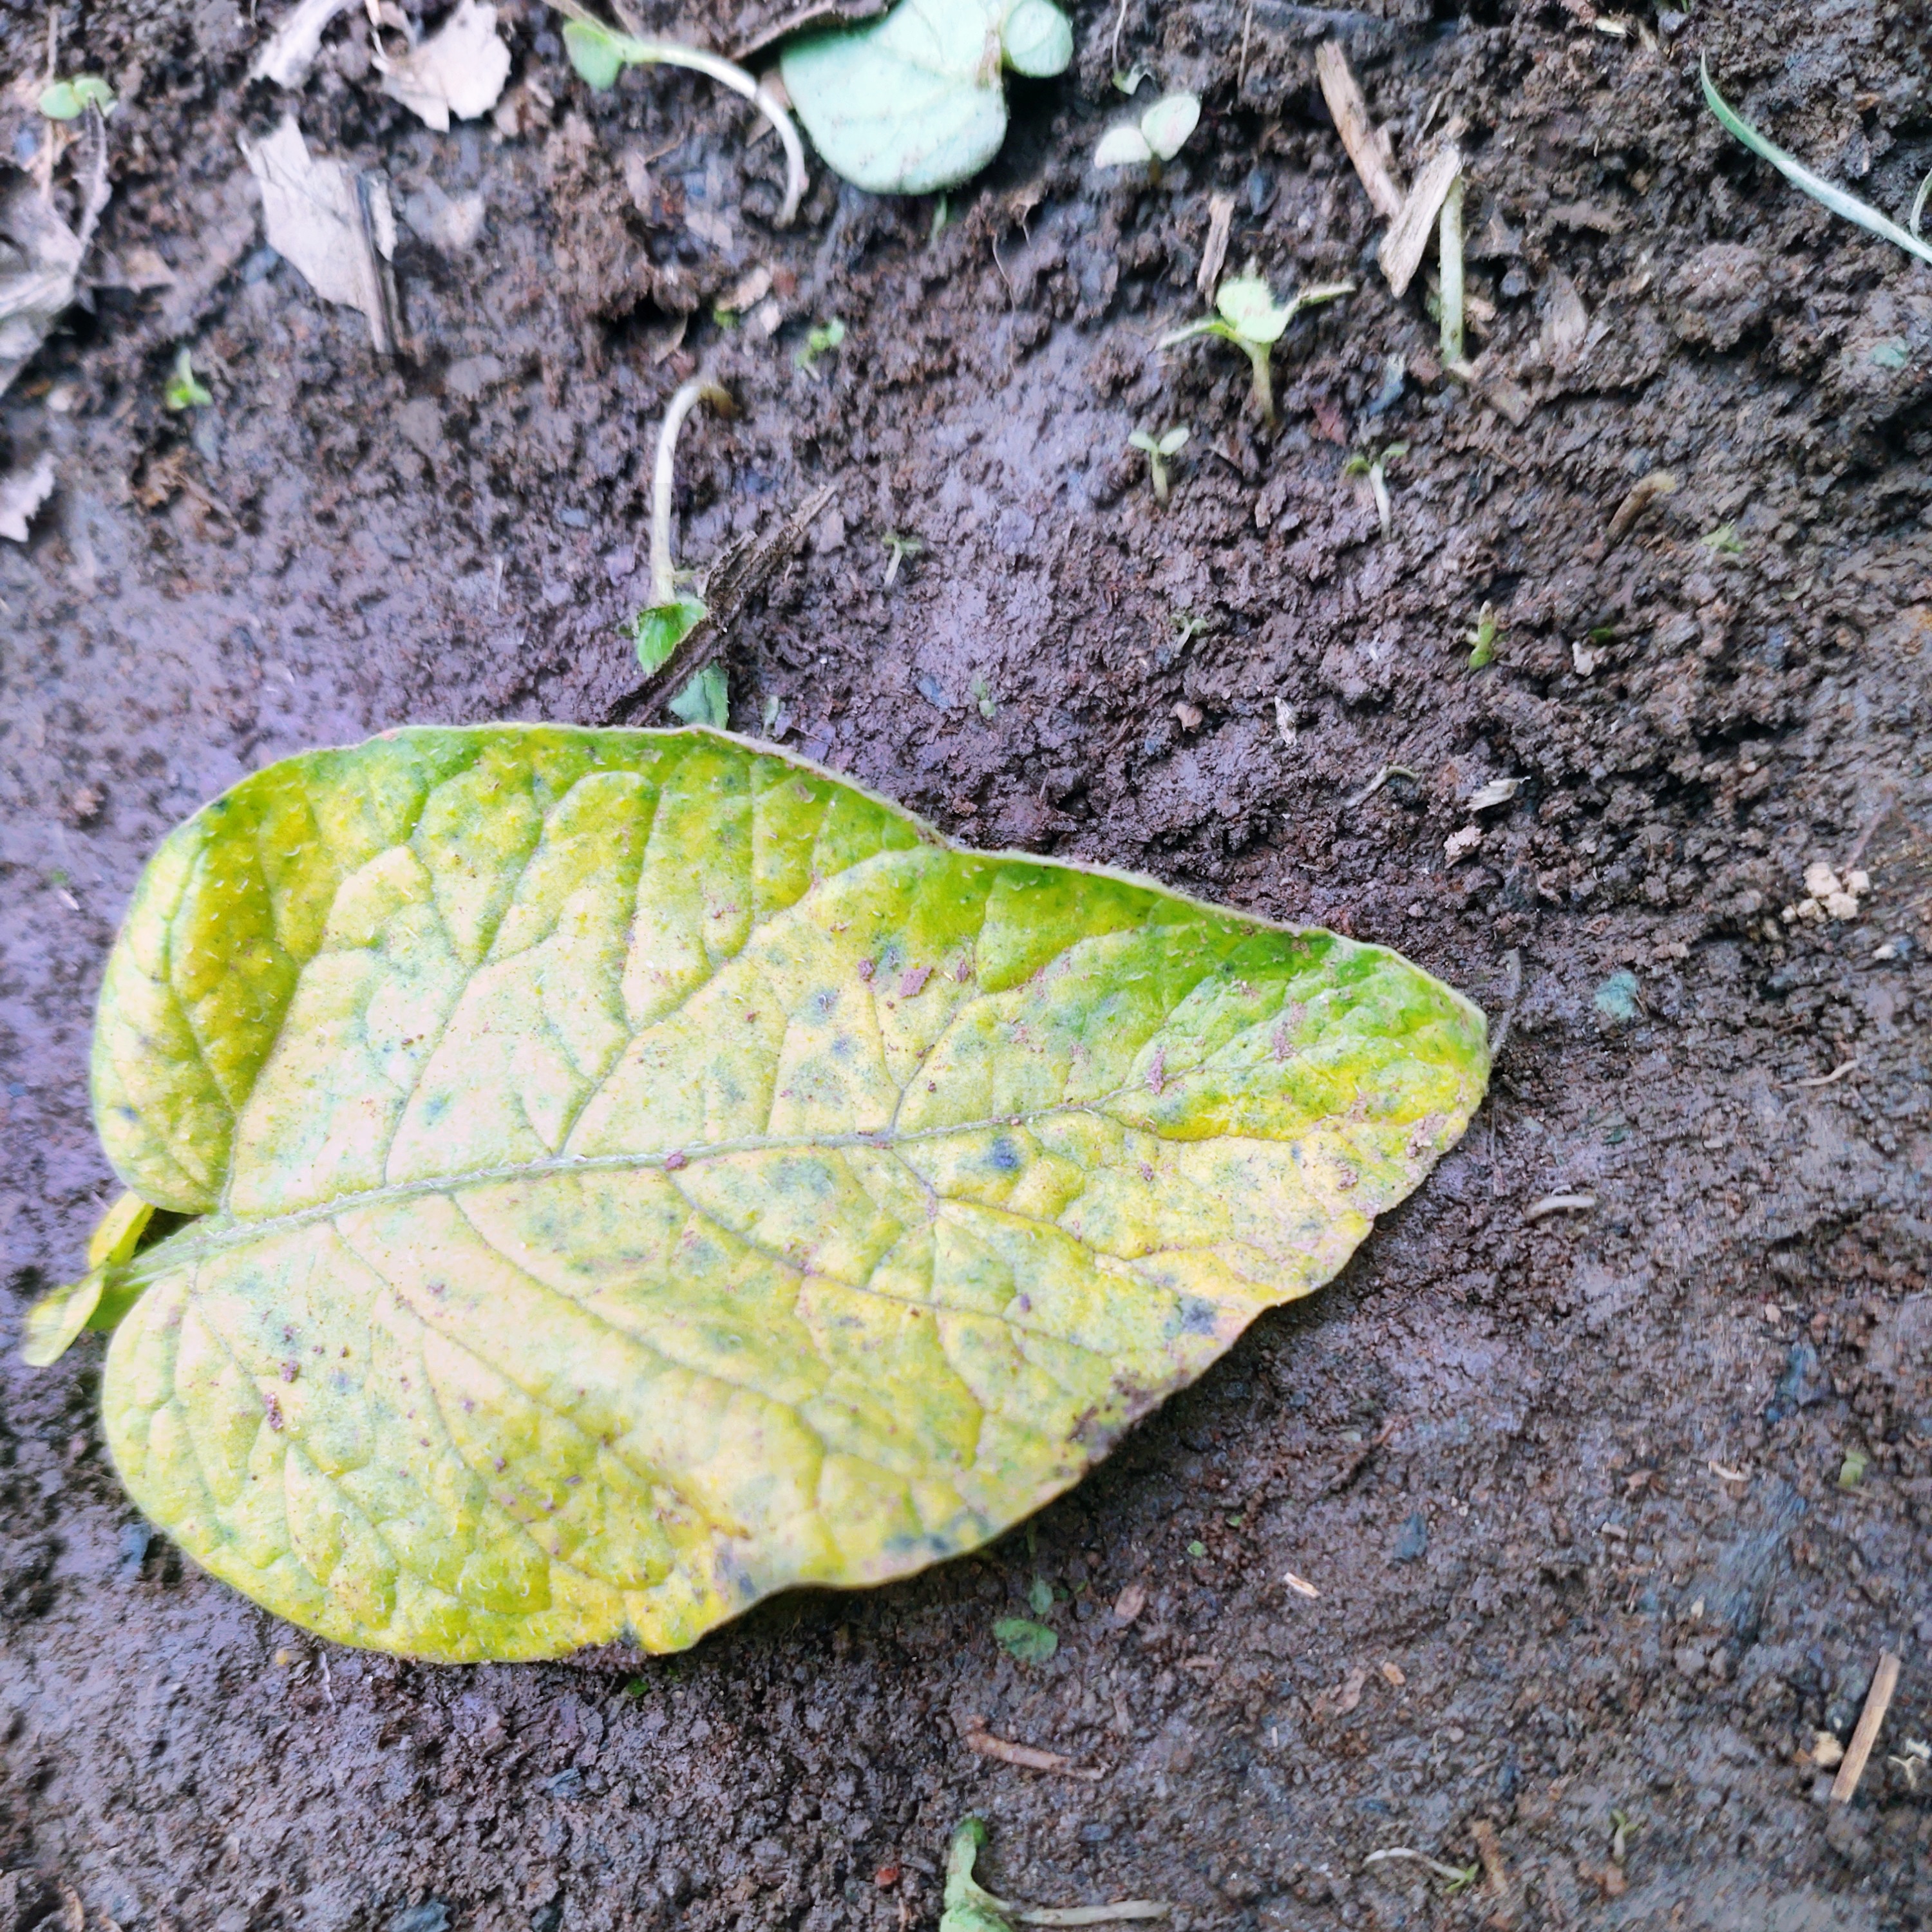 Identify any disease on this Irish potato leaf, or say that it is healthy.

late blight
